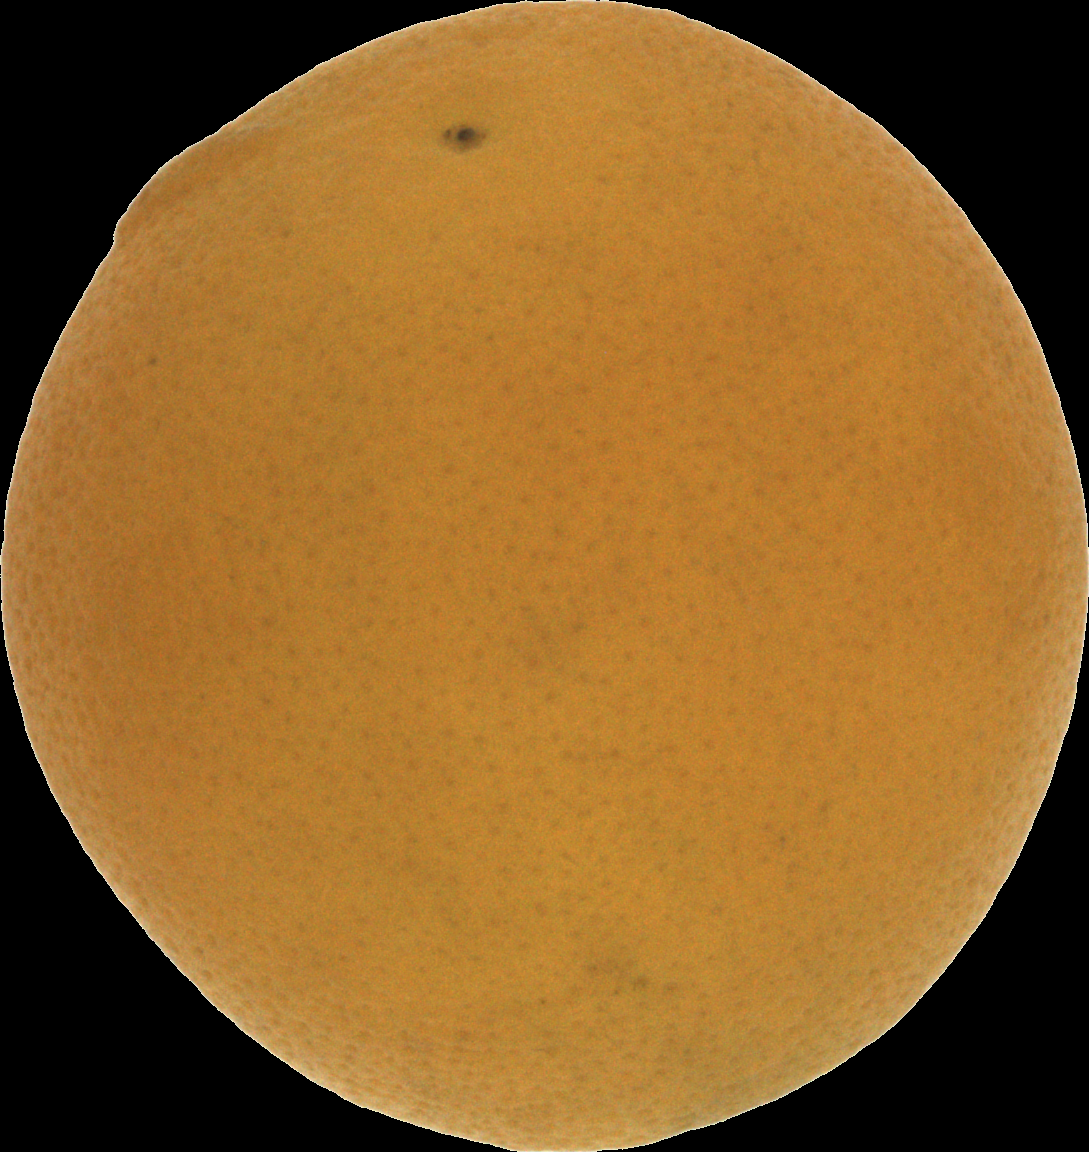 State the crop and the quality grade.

orange, bad
